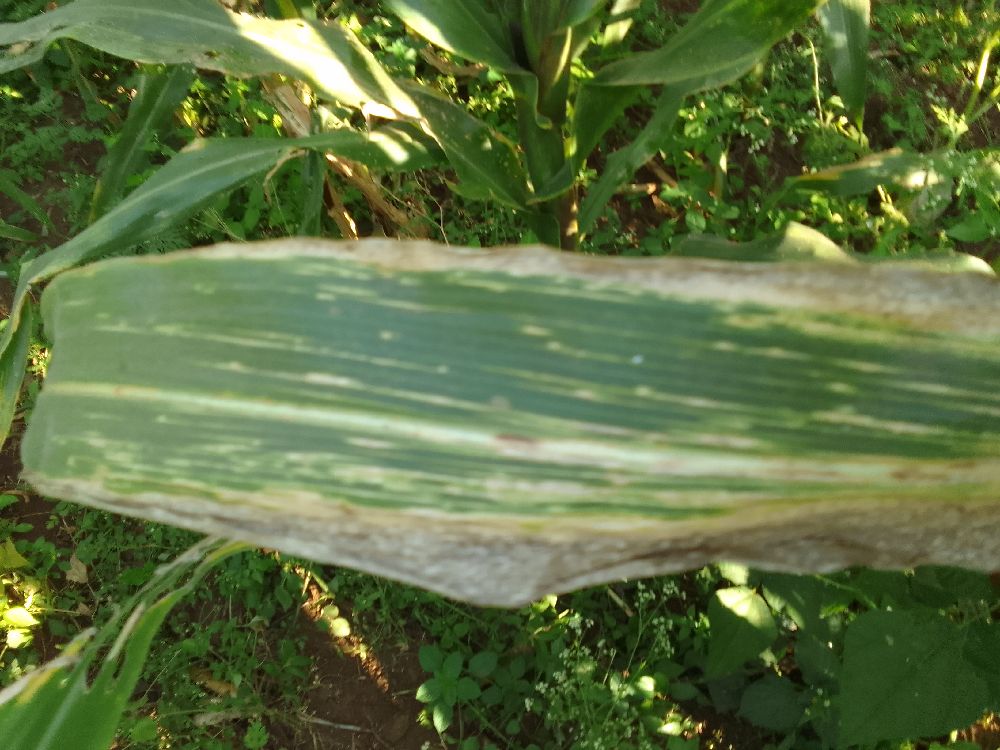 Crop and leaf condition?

maize, maize lethal necrosis
